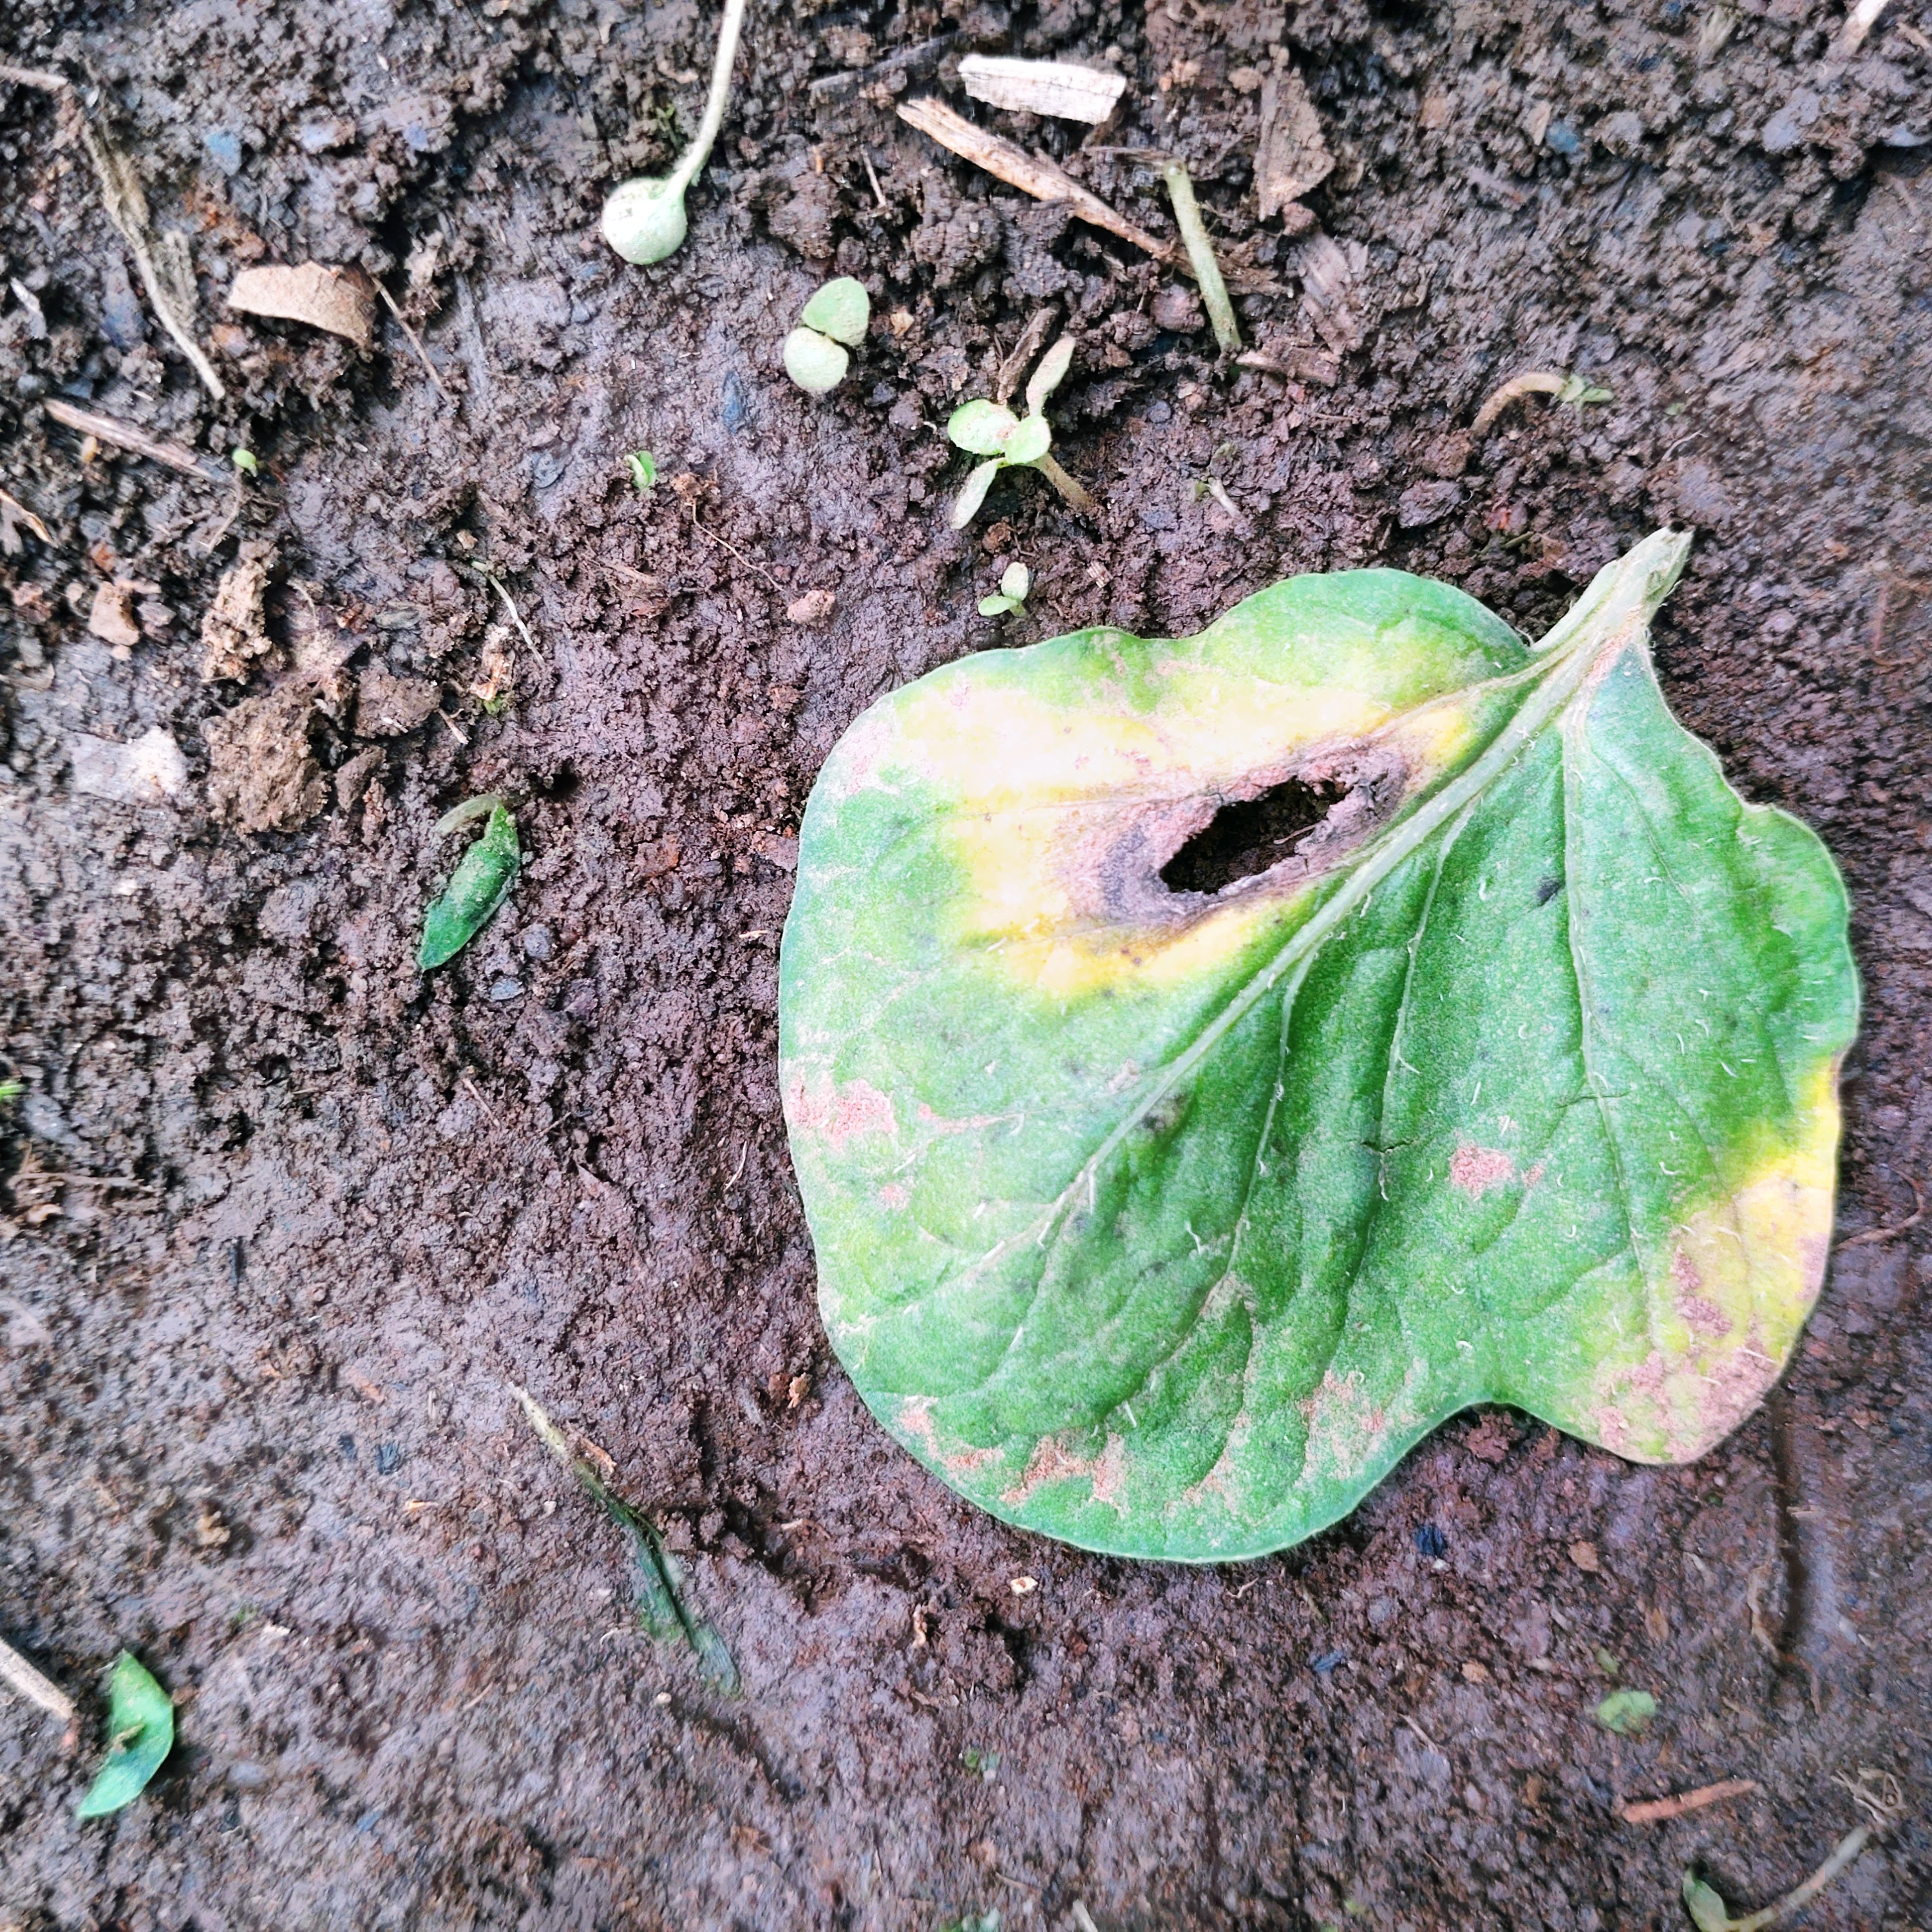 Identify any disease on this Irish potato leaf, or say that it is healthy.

late blight
